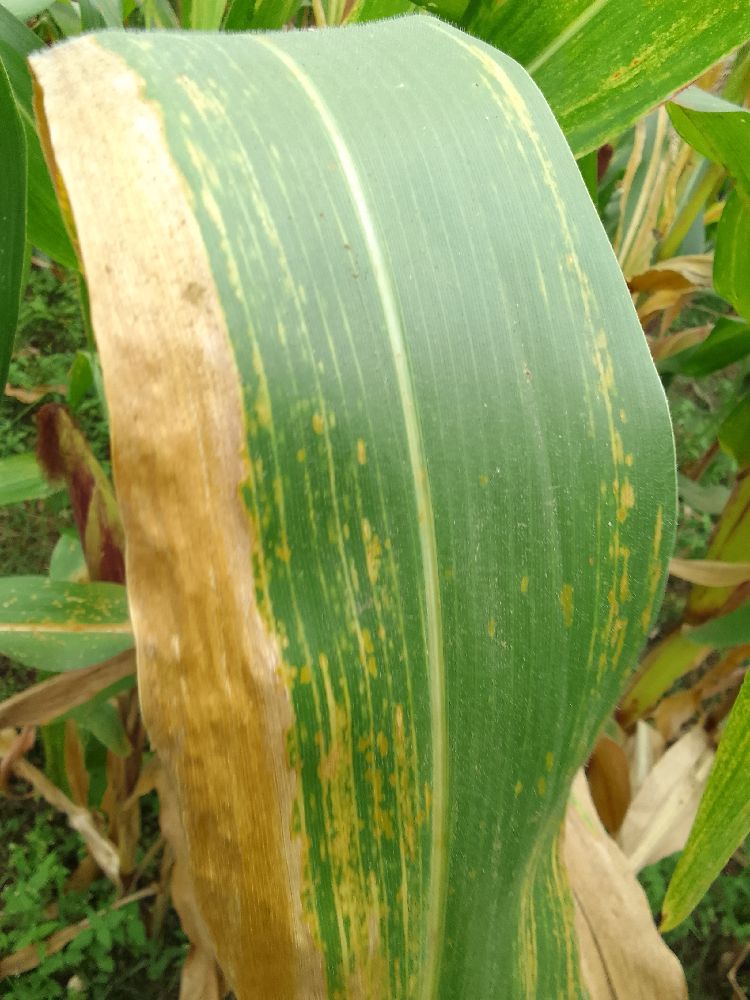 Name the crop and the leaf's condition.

maize, maize lethal necrosis
